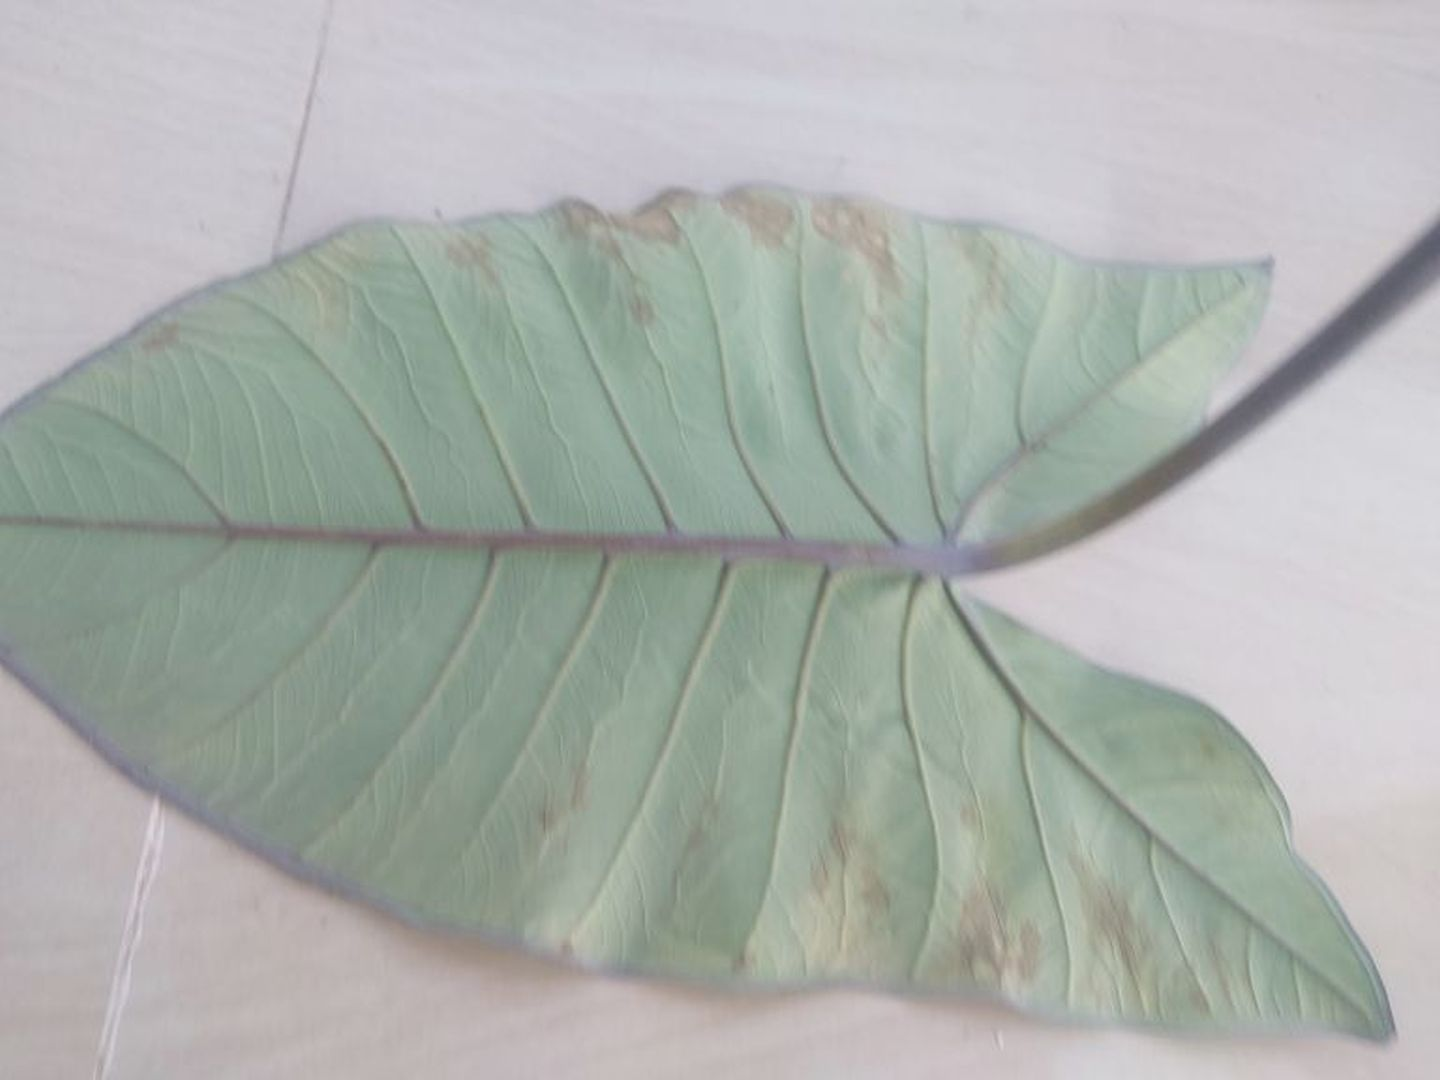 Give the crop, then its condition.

taro, leaf blight
